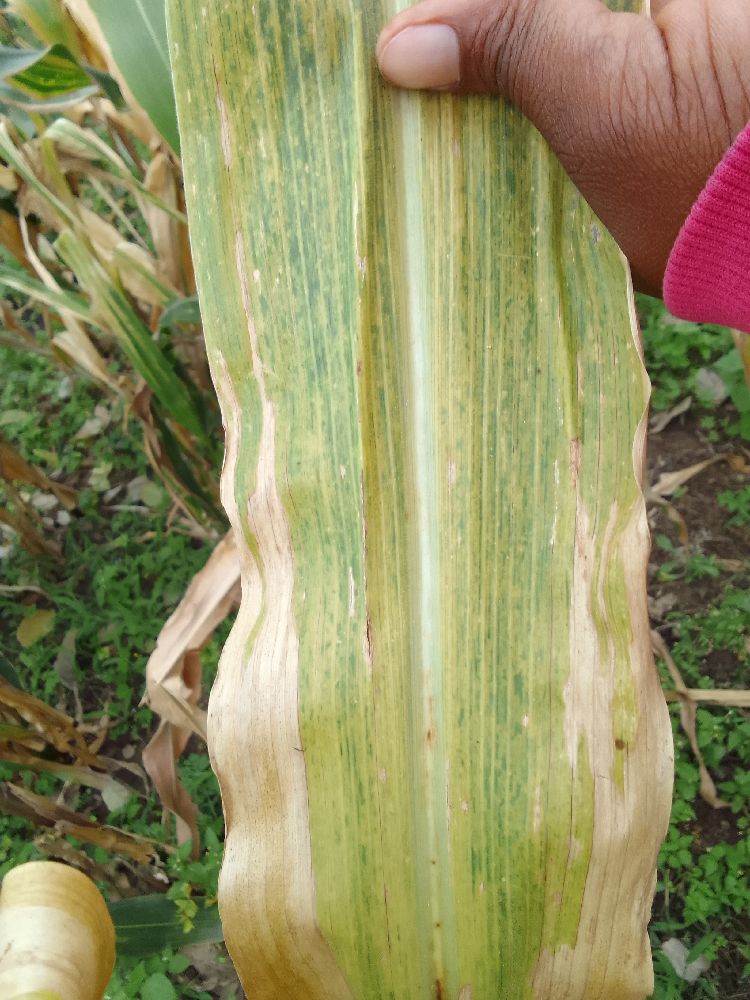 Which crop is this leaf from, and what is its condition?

maize, maize lethal necrosis
